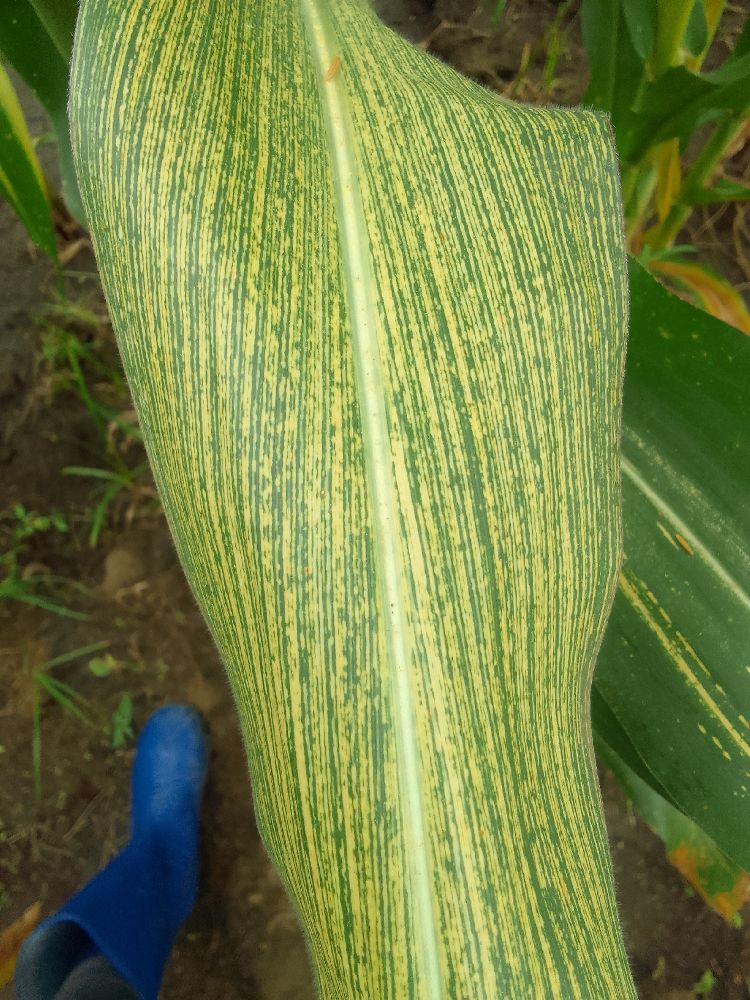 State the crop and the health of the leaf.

maize, maize streak virus
